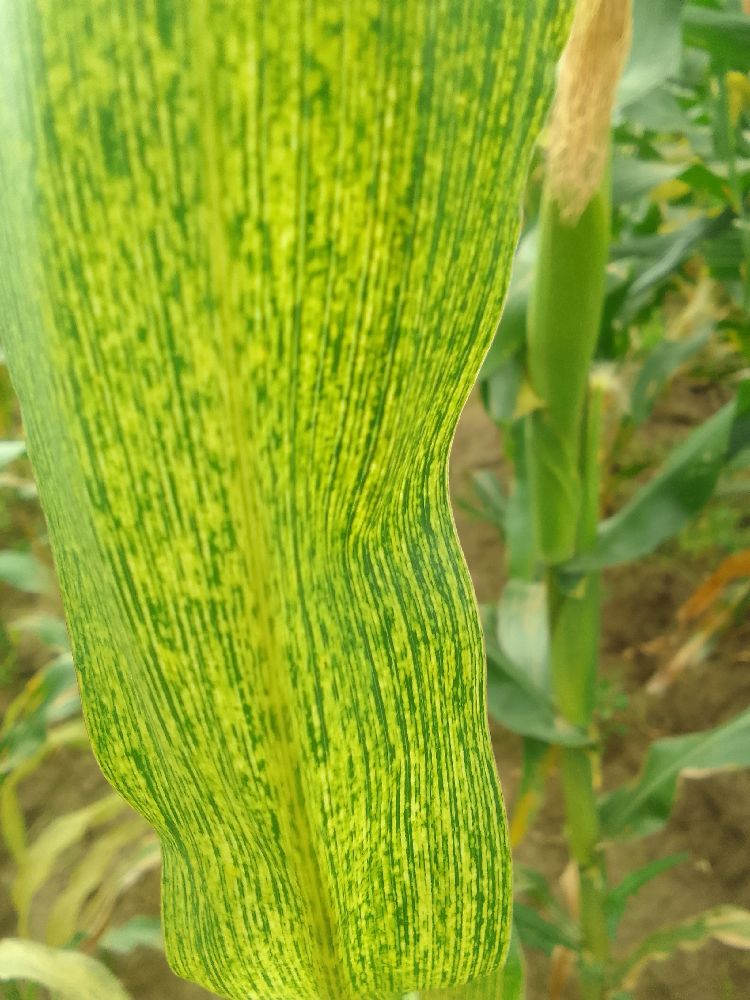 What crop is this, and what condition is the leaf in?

maize, maize streak virus
